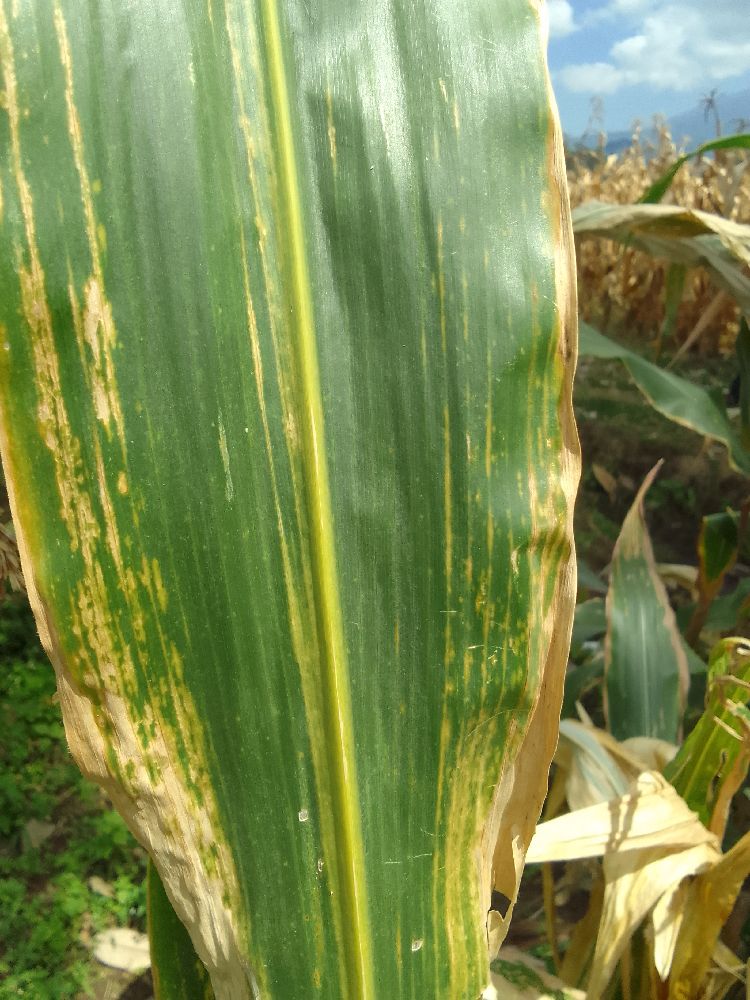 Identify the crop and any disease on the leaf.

maize, maize lethal necrosis
